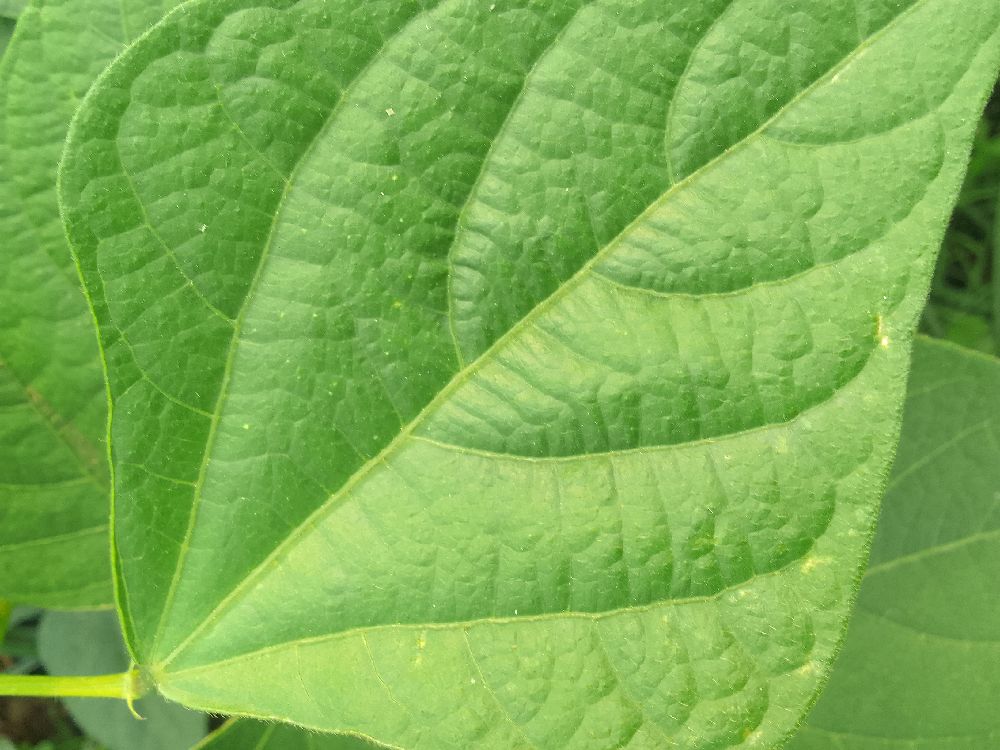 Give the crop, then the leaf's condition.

common bean, healthy
